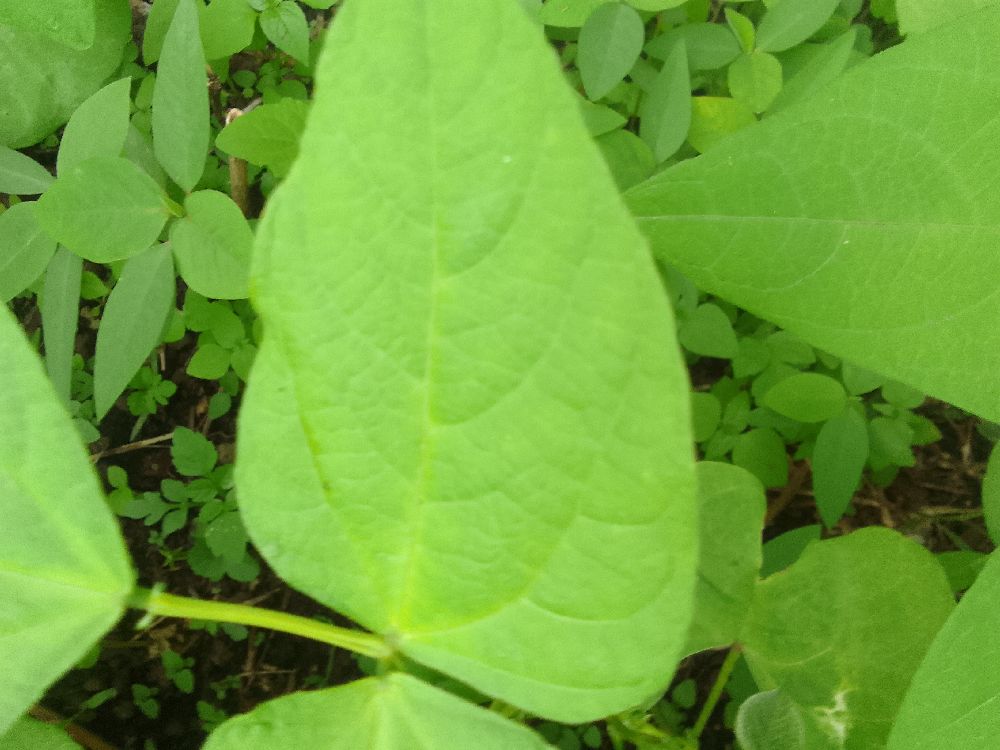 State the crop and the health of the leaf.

common bean, healthy
